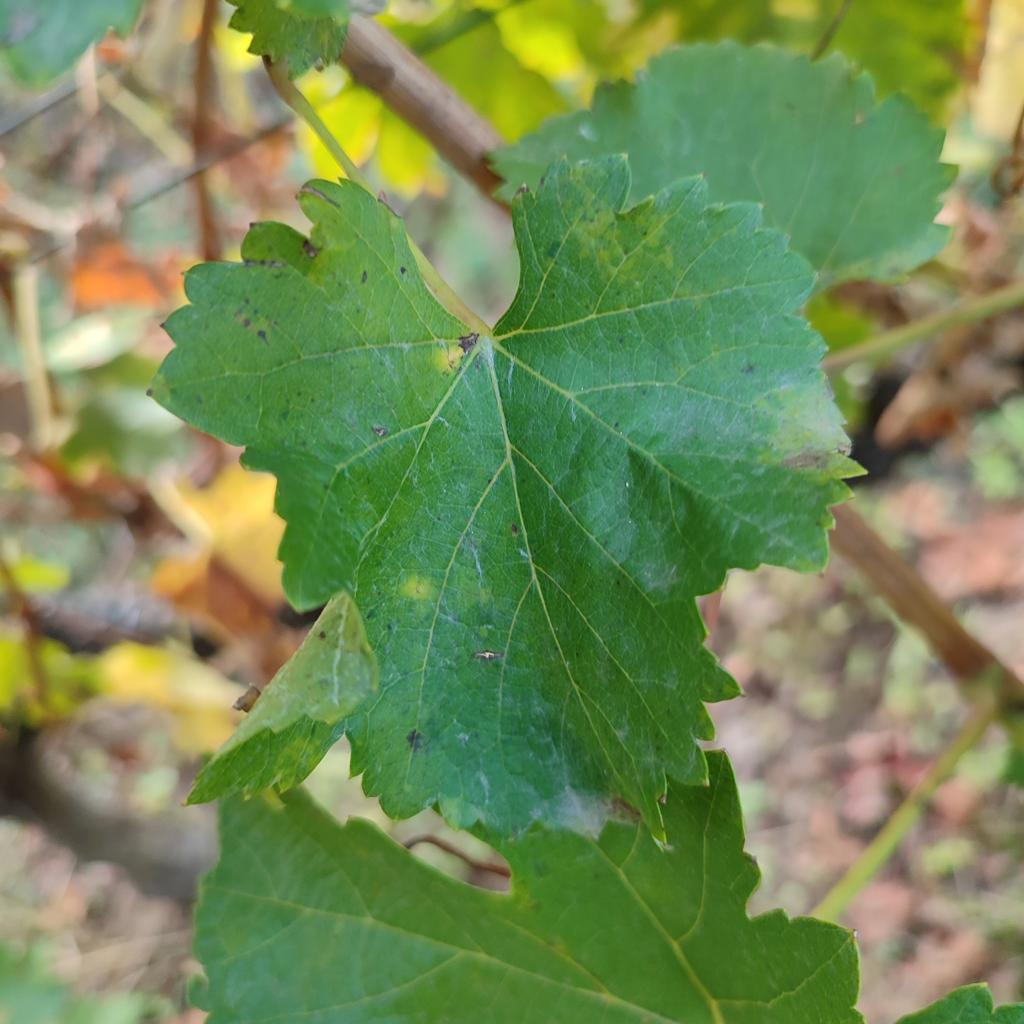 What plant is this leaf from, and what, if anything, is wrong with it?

grapevine, powdery mildew
